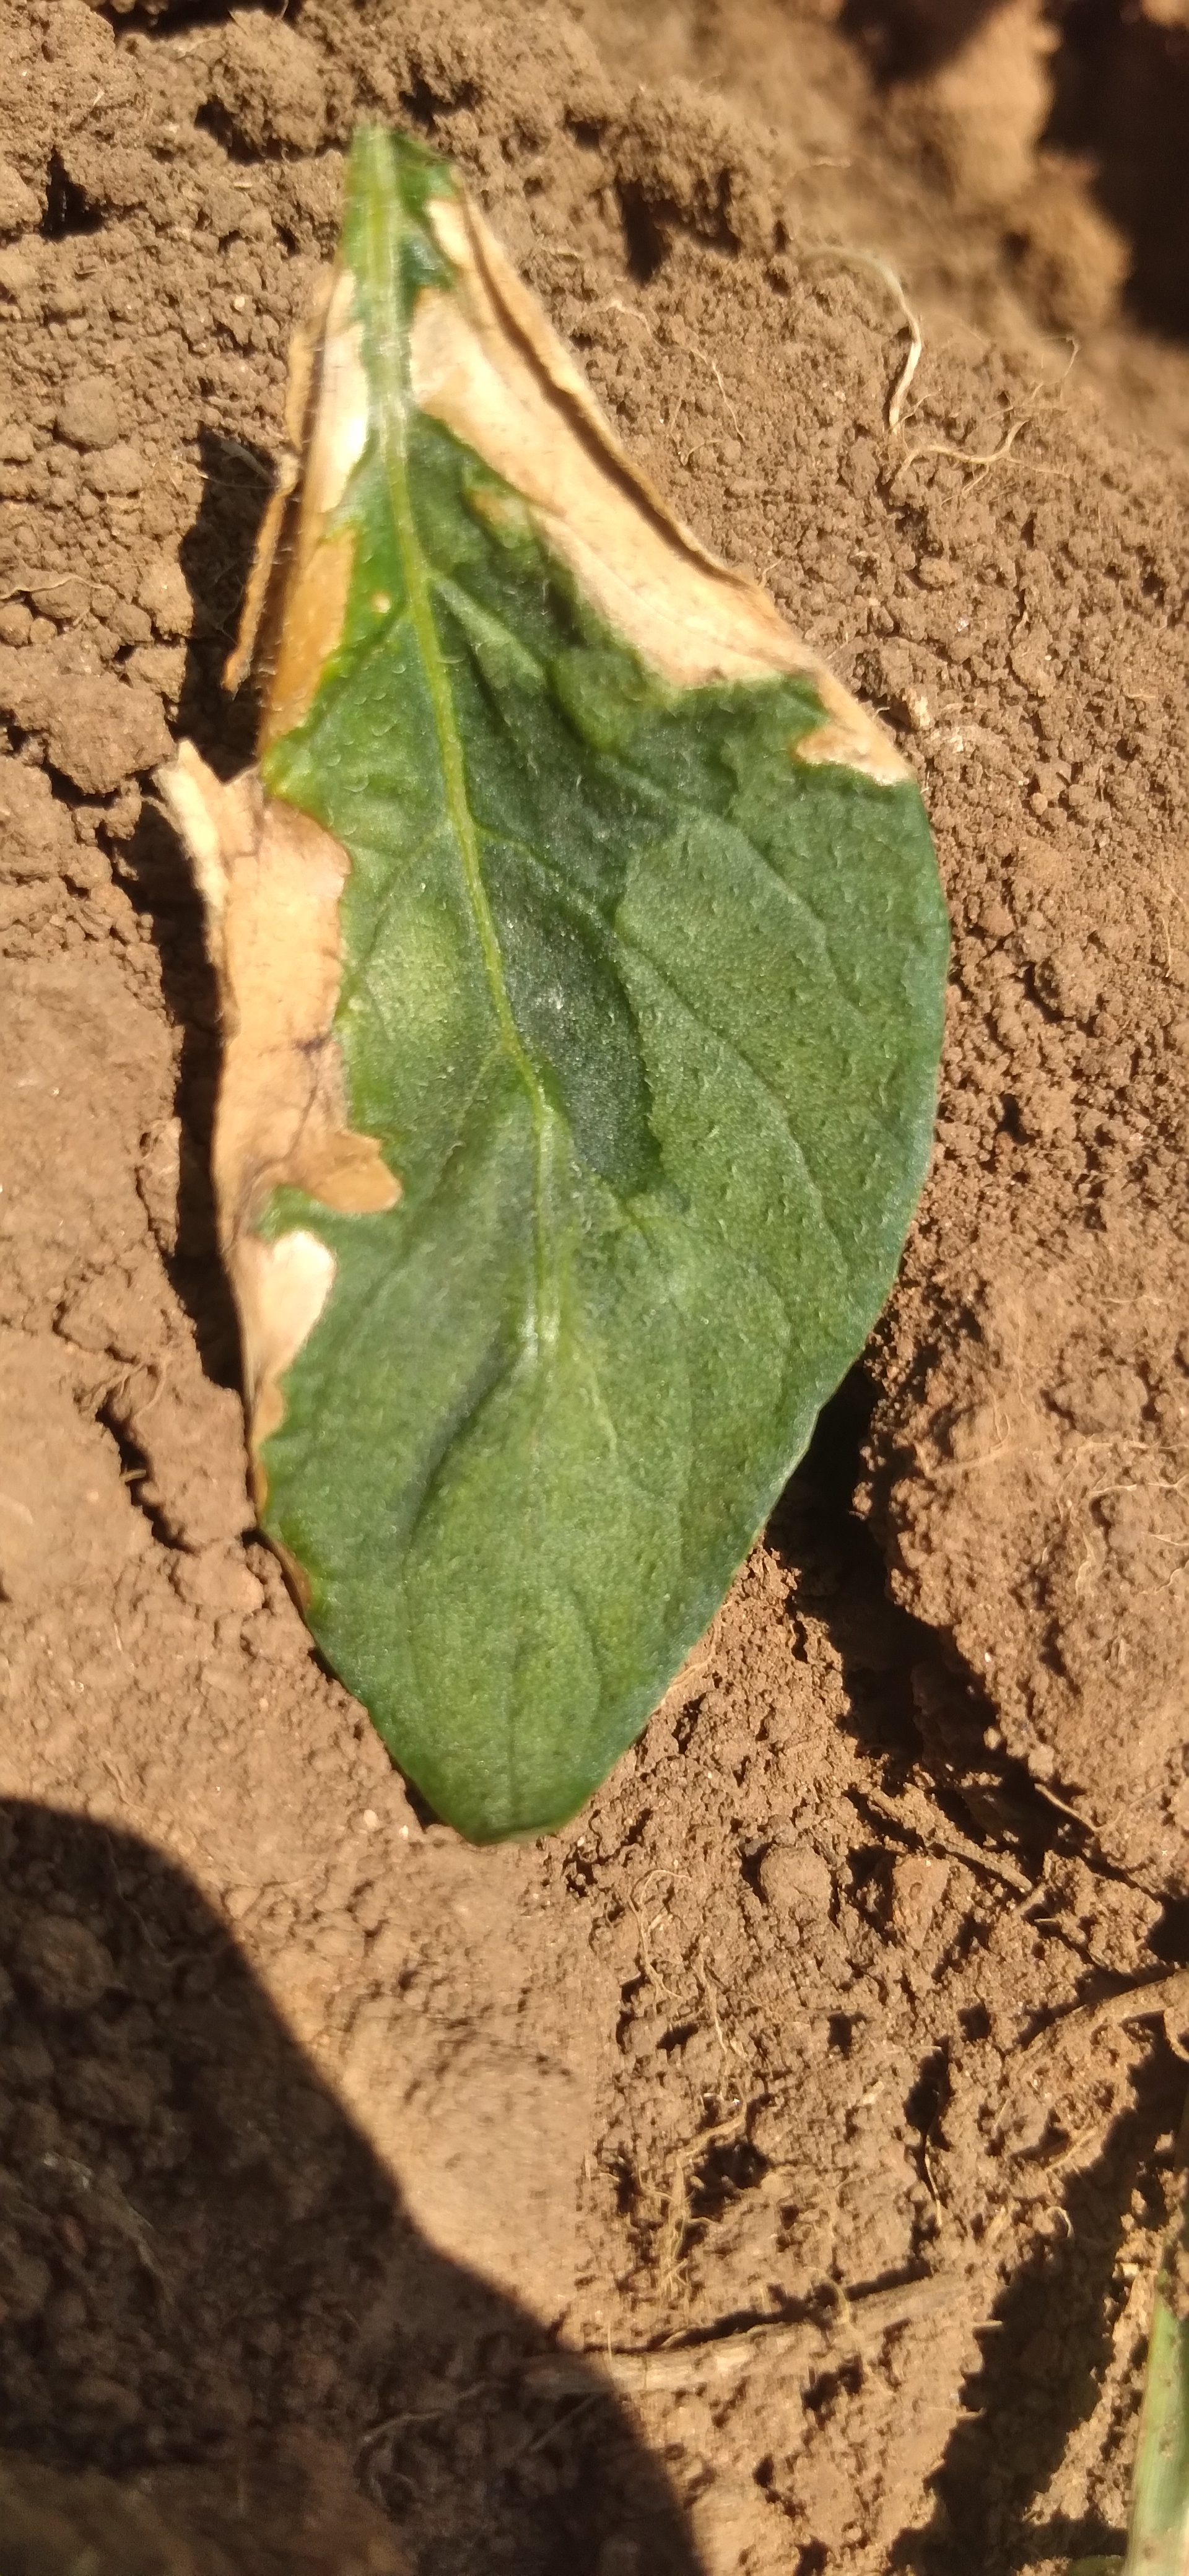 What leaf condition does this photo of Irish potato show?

early blight
